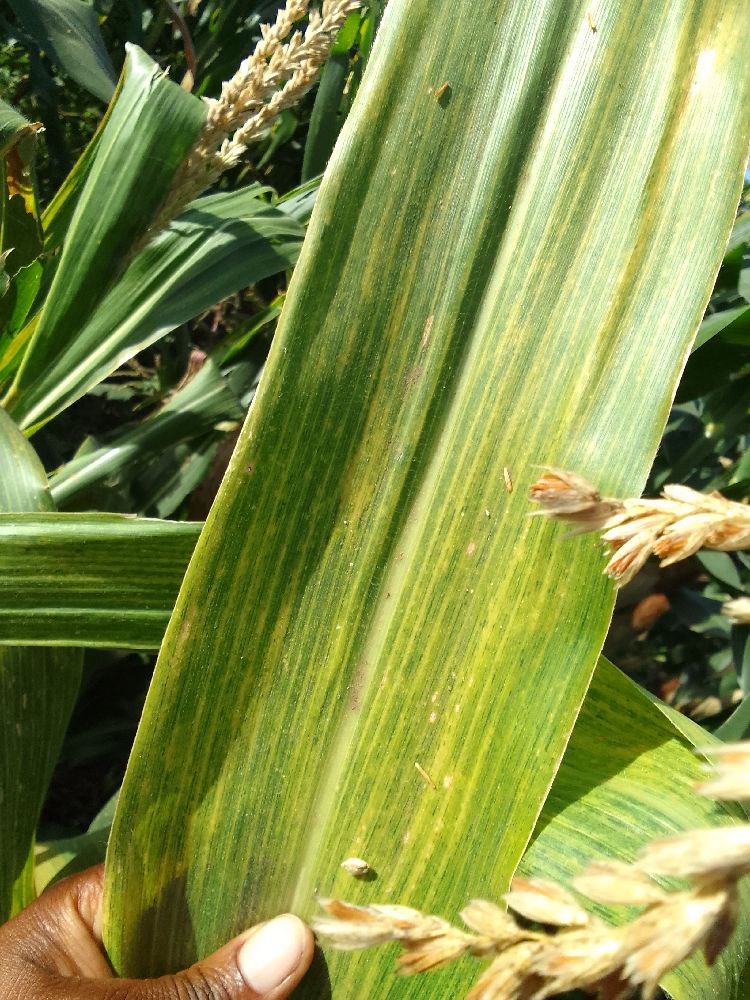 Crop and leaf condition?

maize, maize lethal necrosis
